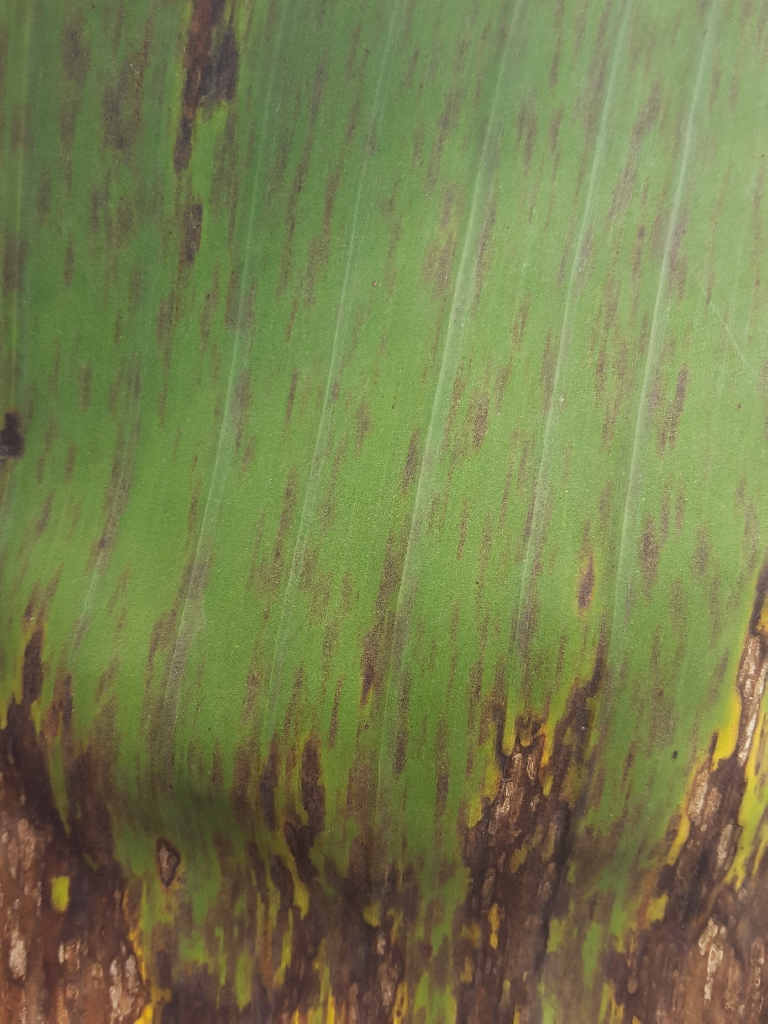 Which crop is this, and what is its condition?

banana, black sigatoka
